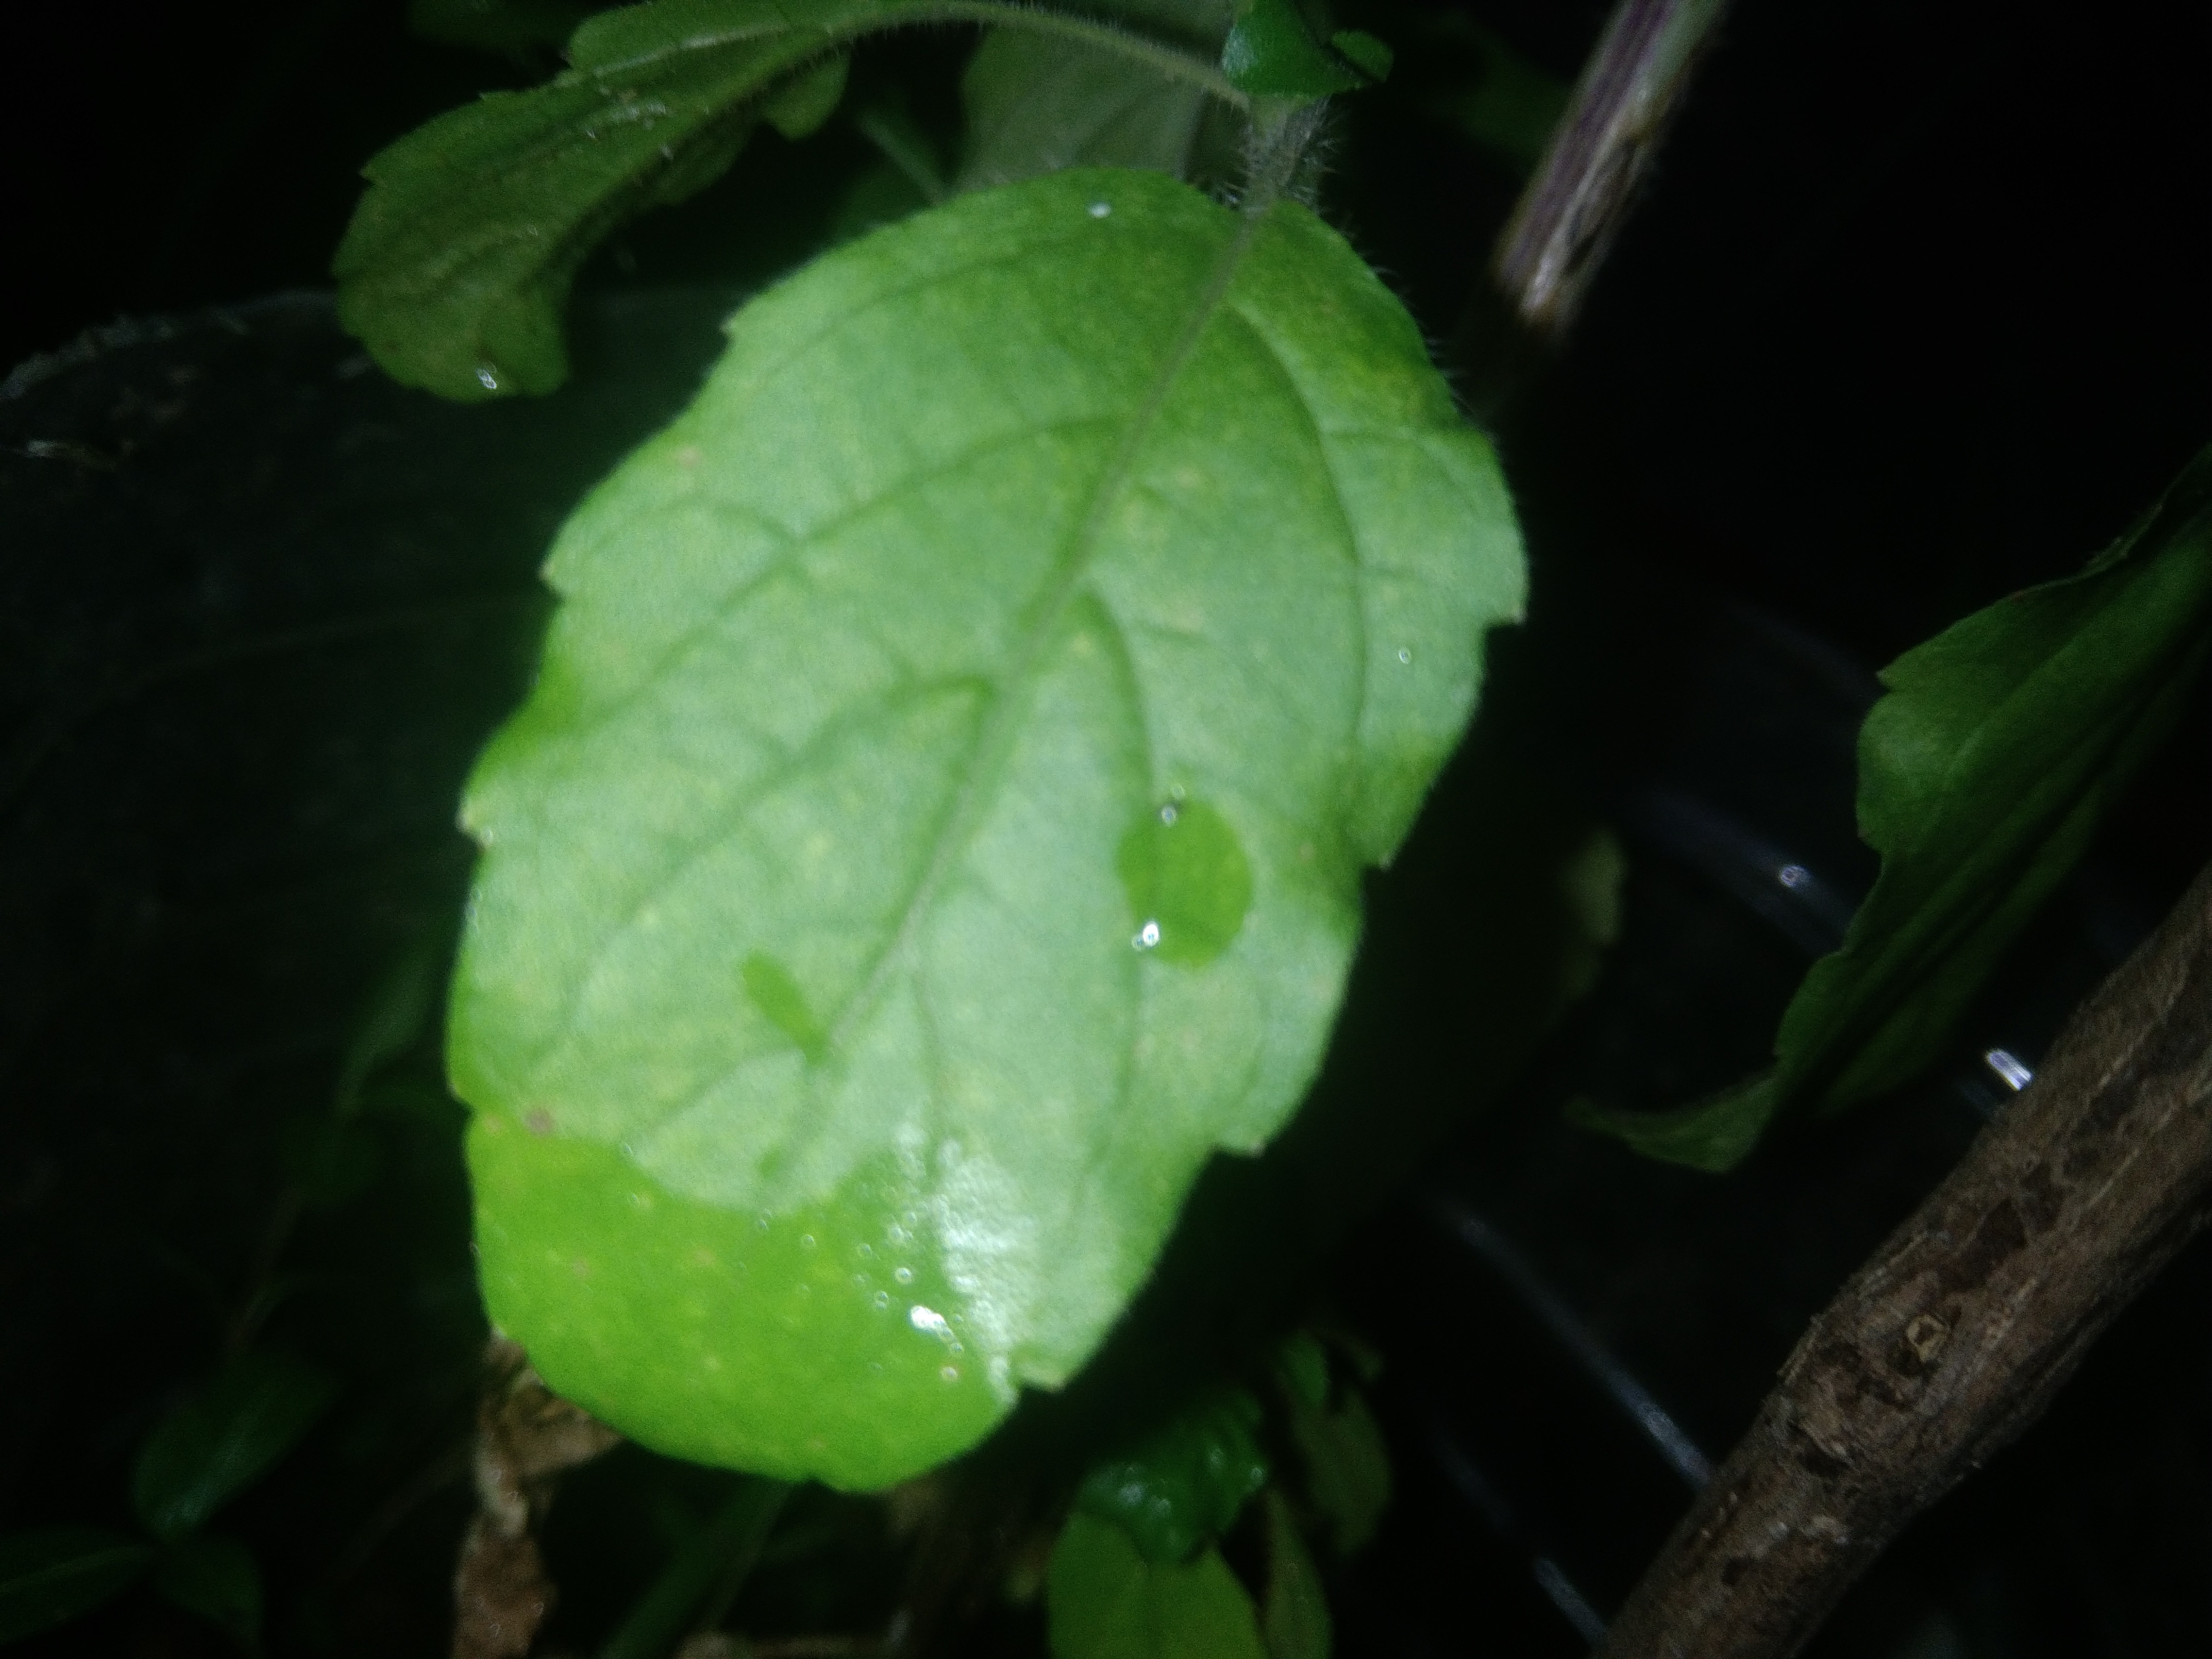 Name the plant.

tulshi
